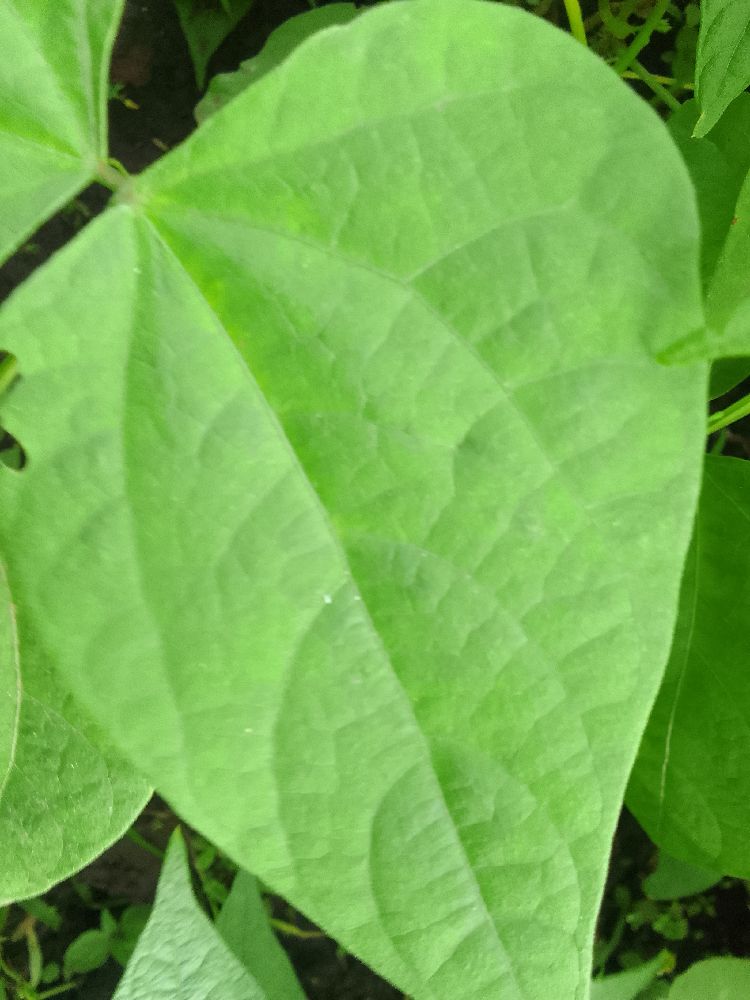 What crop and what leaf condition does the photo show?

common bean, healthy
